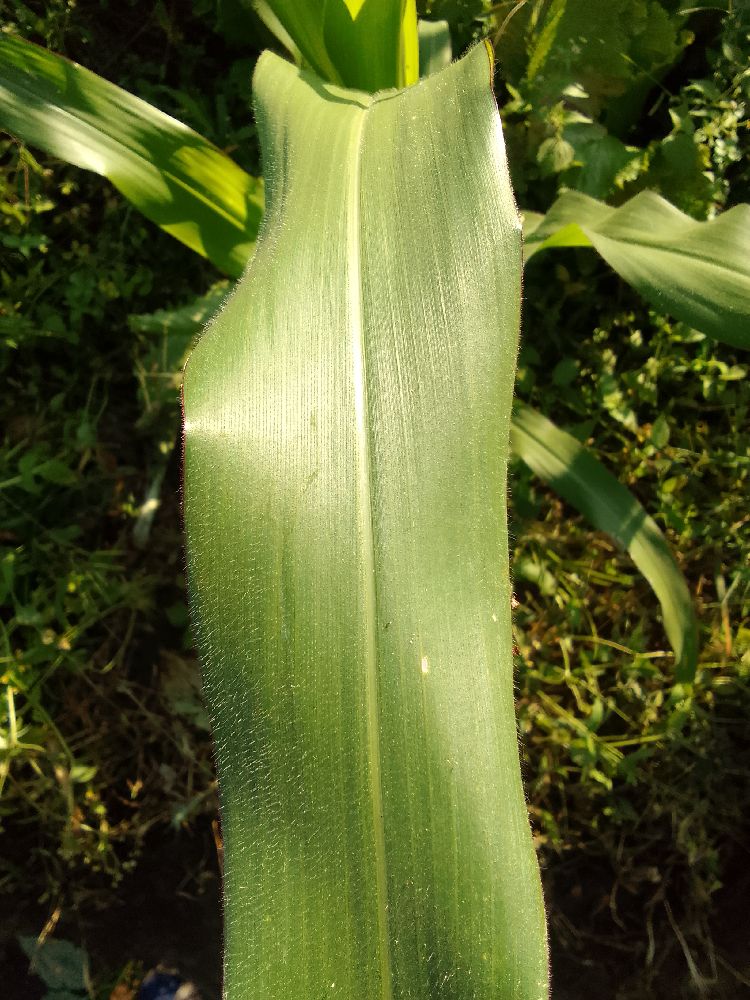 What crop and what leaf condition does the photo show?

maize, healthy
